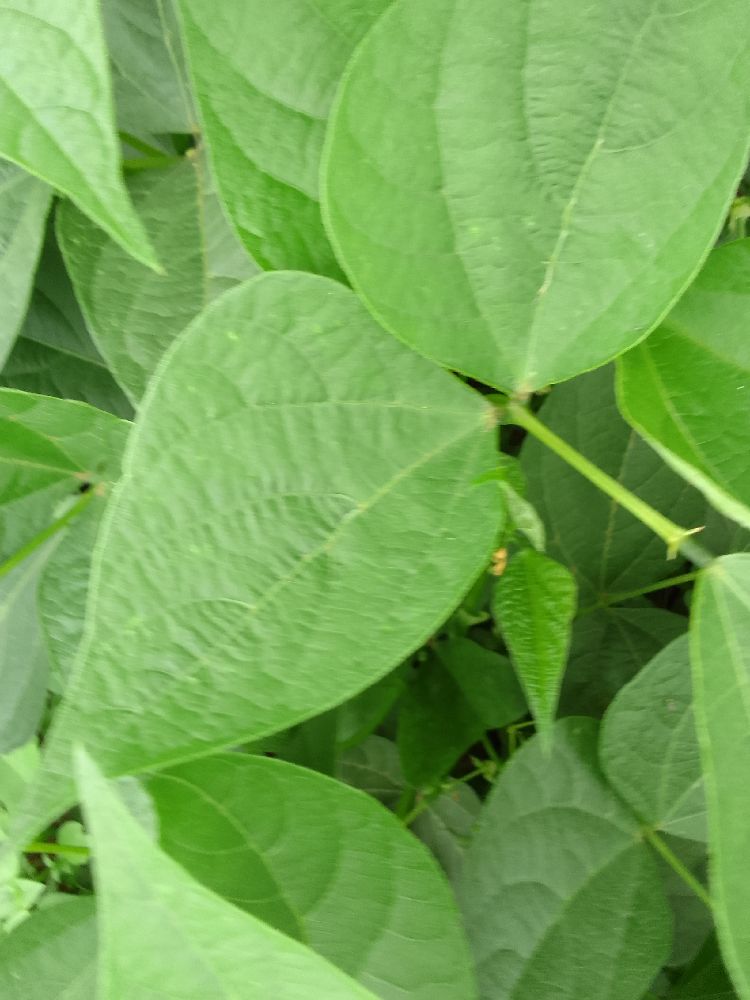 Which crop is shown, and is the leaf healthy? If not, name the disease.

common bean, healthy
